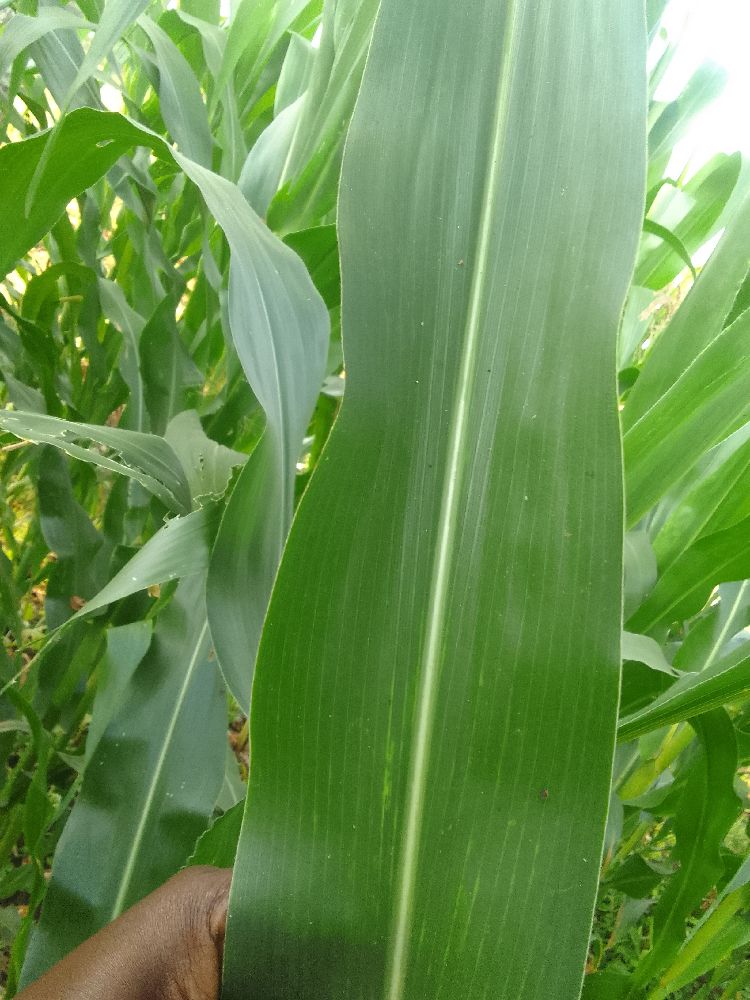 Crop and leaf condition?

maize, healthy
